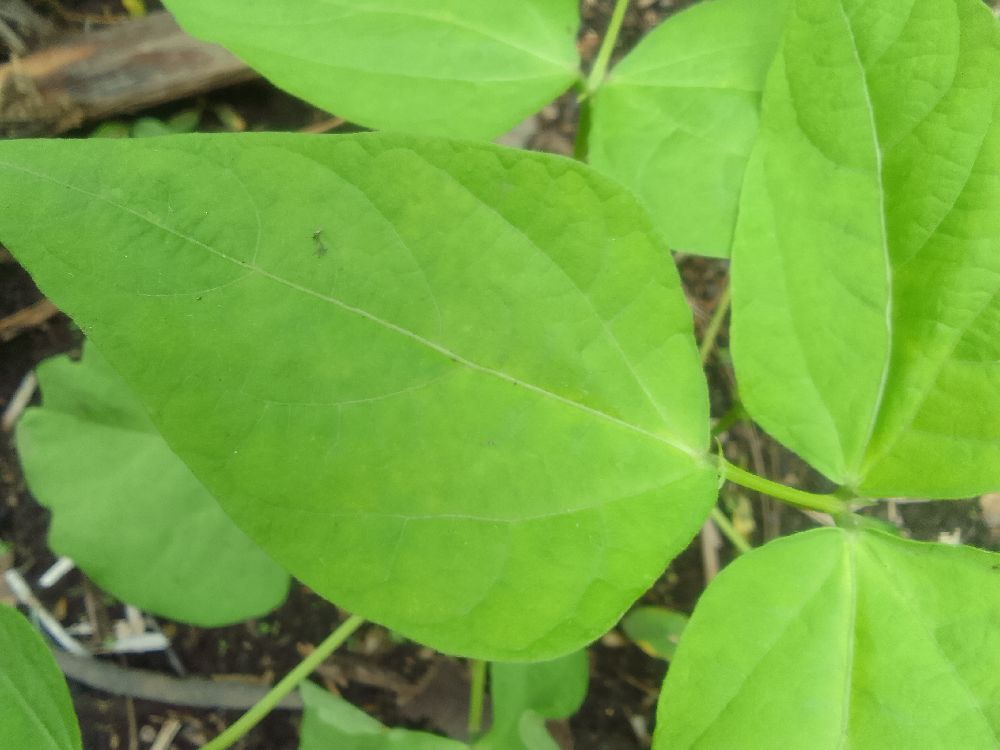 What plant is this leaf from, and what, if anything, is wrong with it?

common bean, healthy
